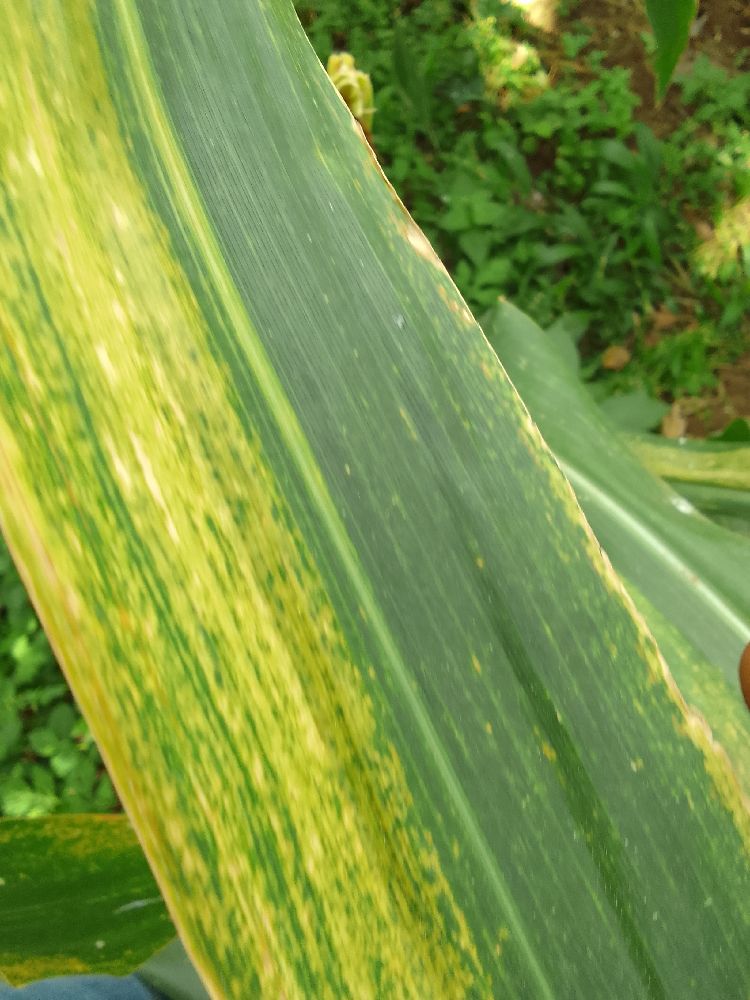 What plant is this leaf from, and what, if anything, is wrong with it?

maize, maize lethal necrosis
